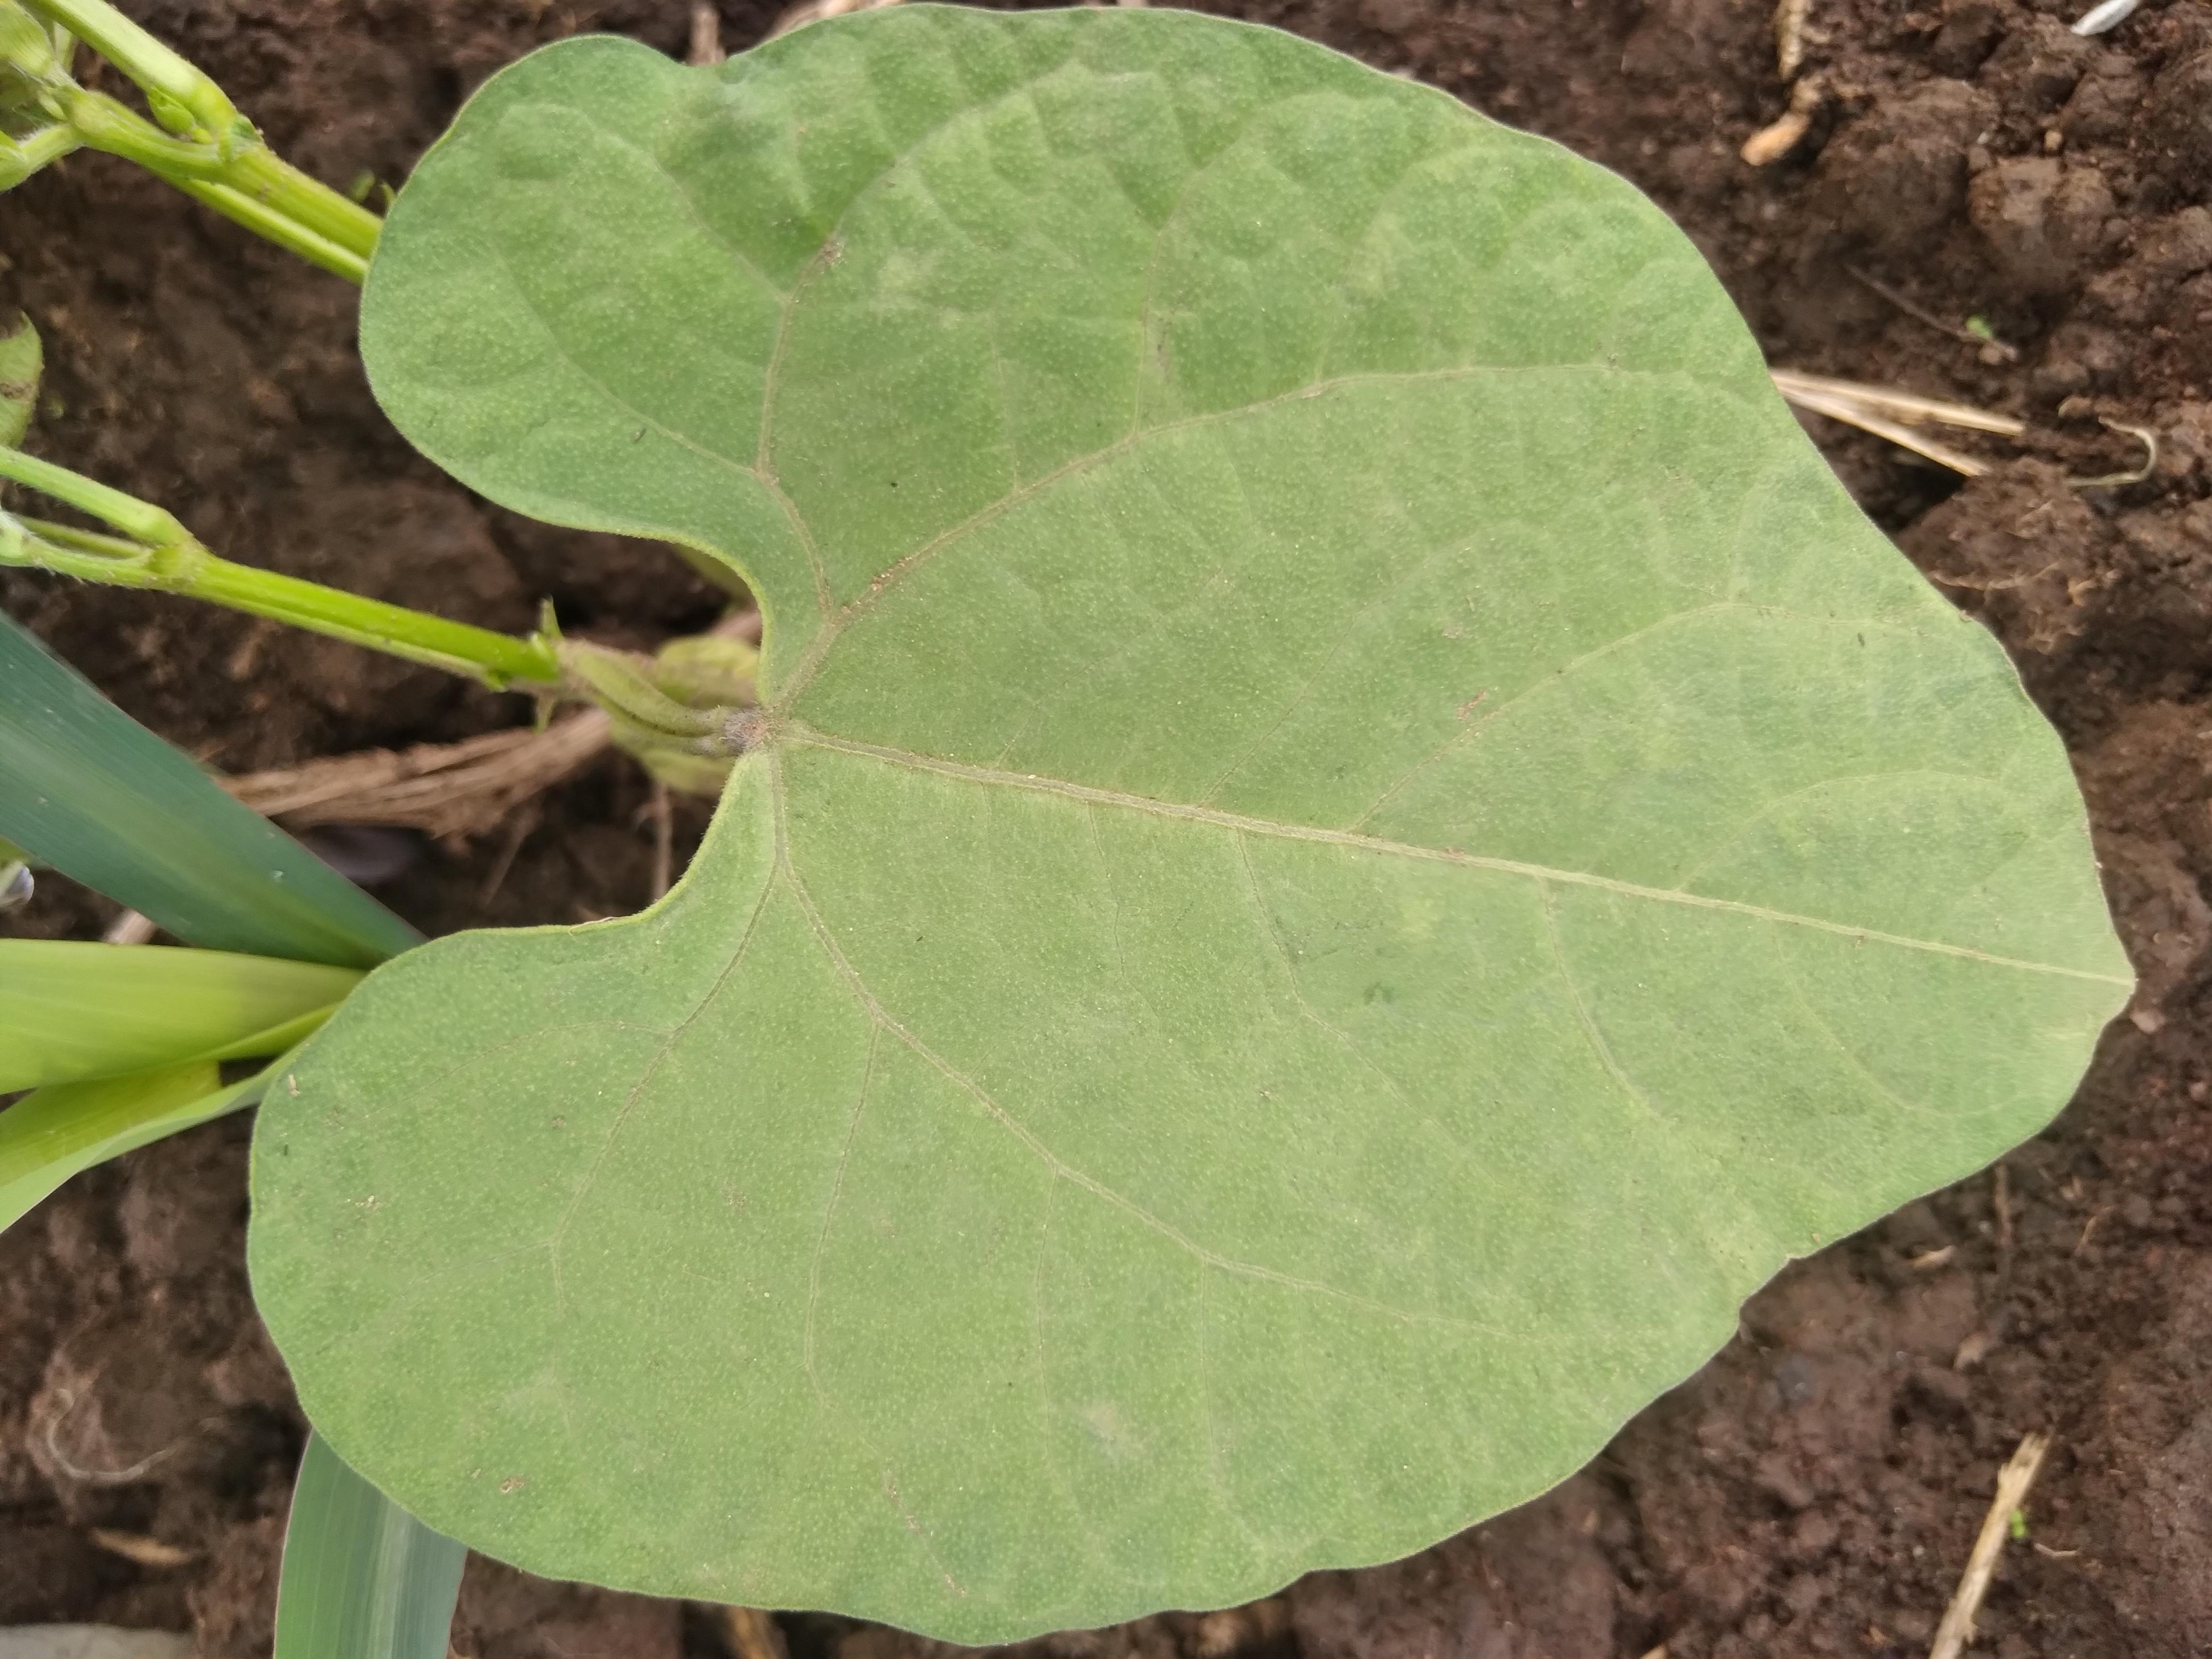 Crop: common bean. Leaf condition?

healthy
